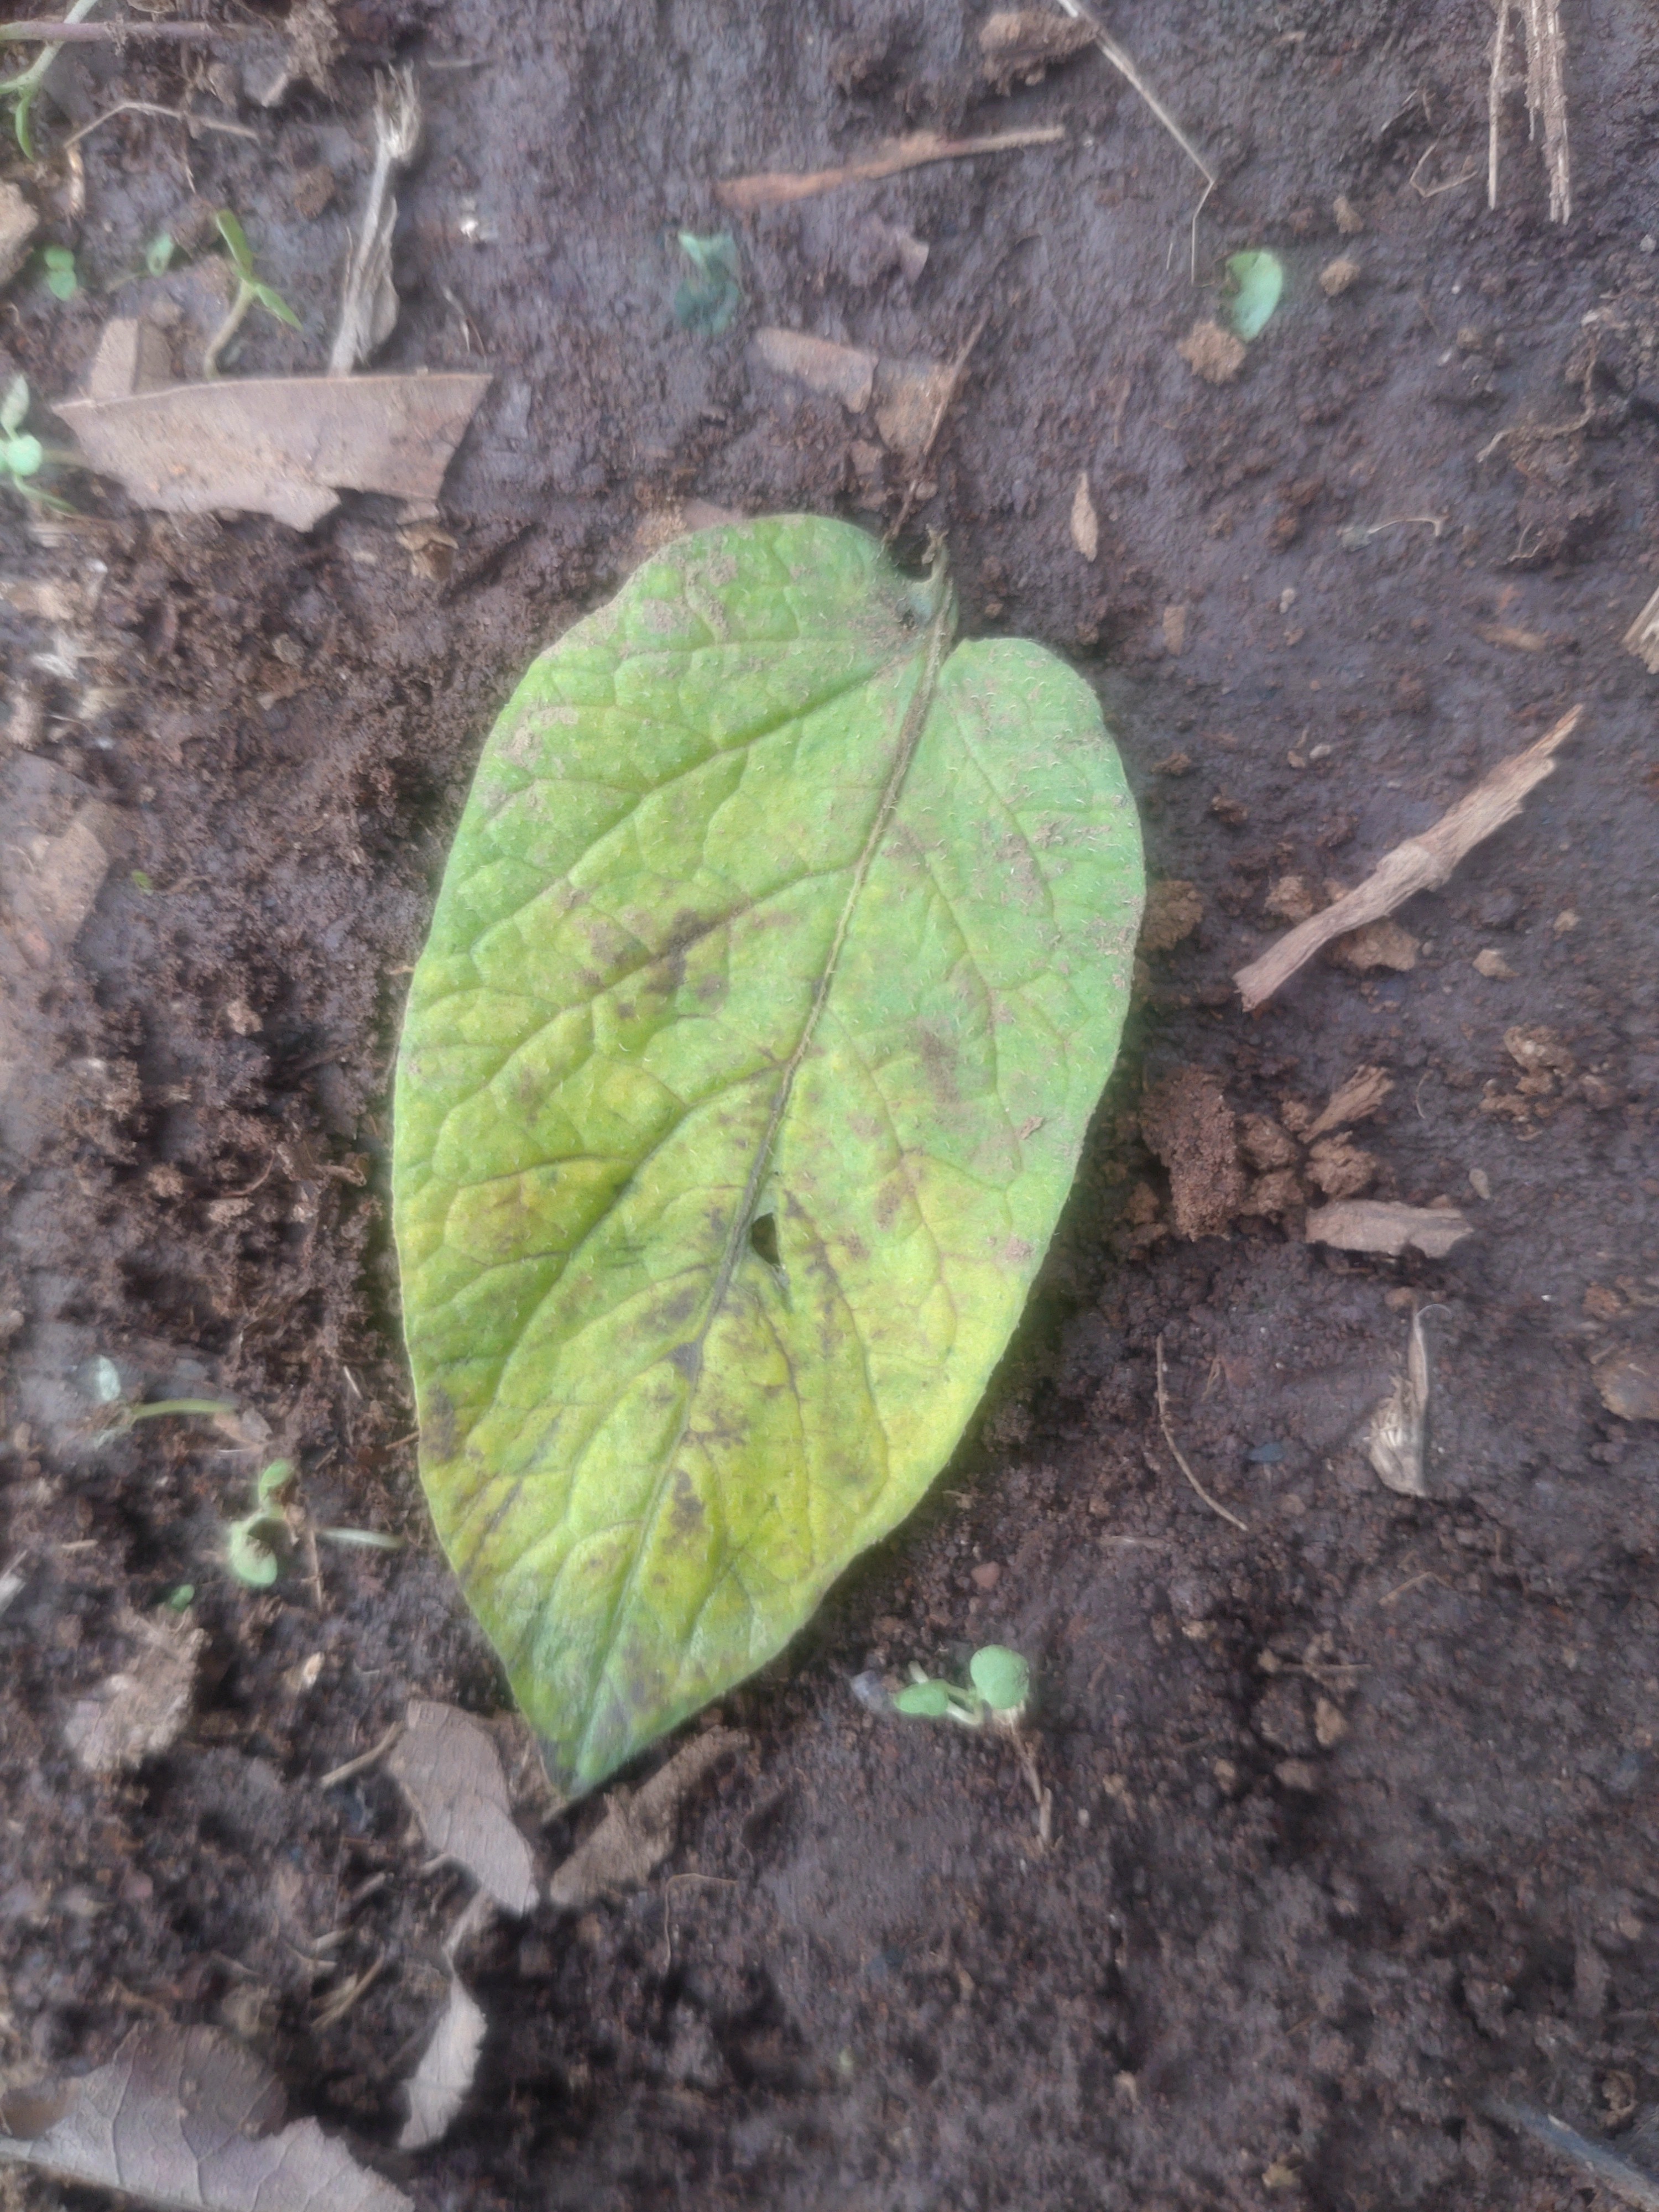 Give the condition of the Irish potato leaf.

late blight
